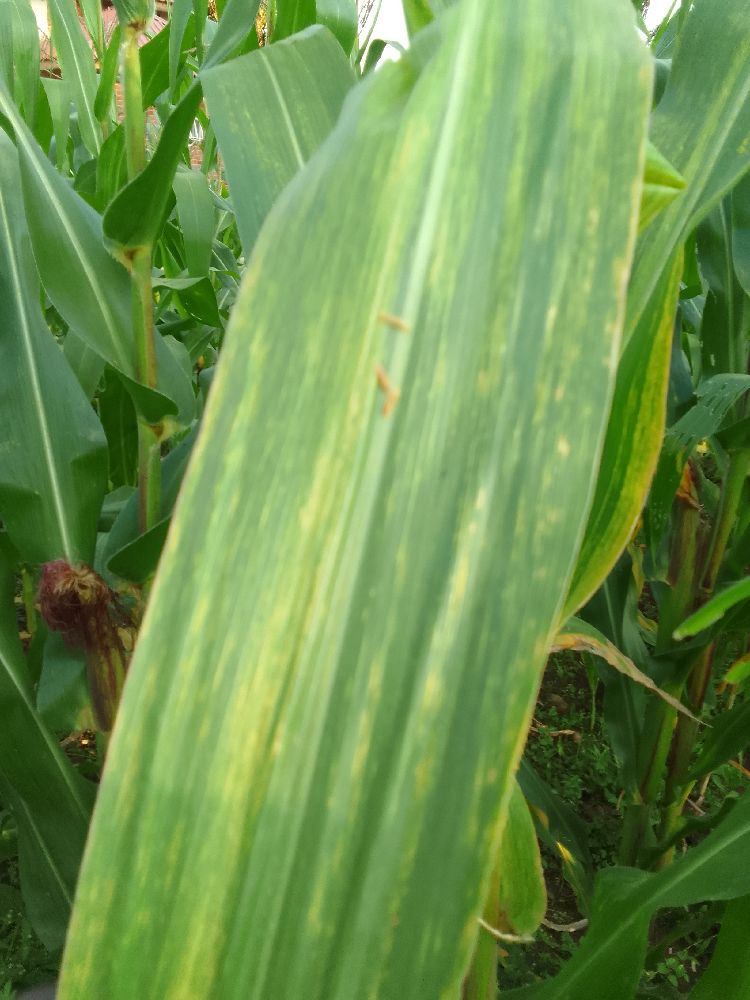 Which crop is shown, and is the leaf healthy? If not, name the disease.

maize, maize lethal necrosis
